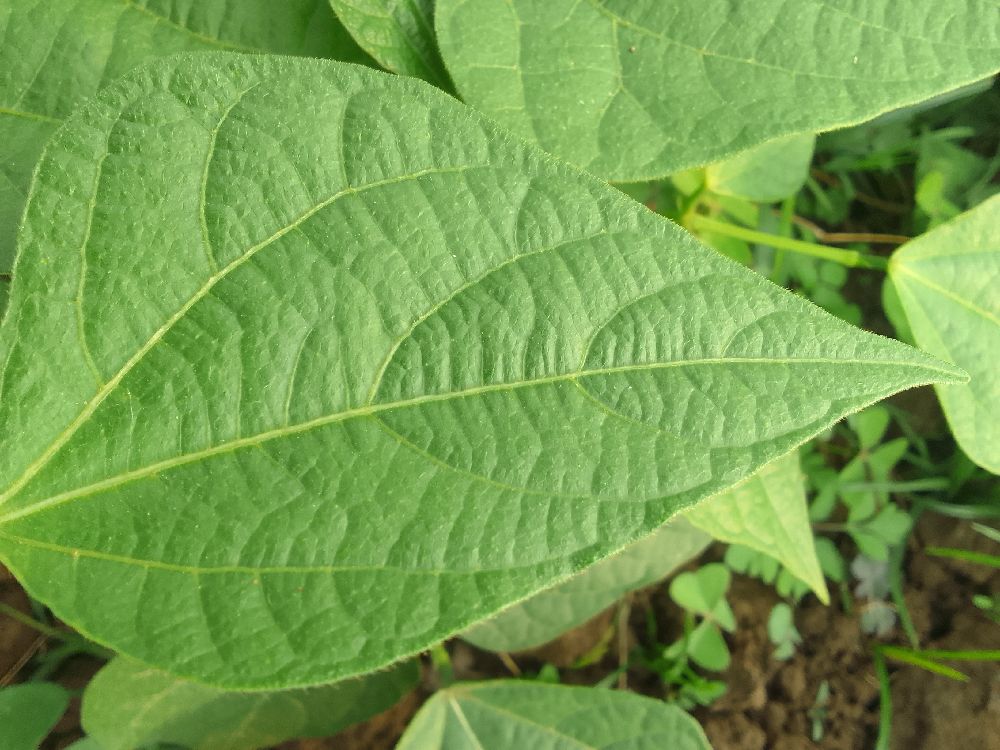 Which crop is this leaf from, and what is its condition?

common bean, healthy
